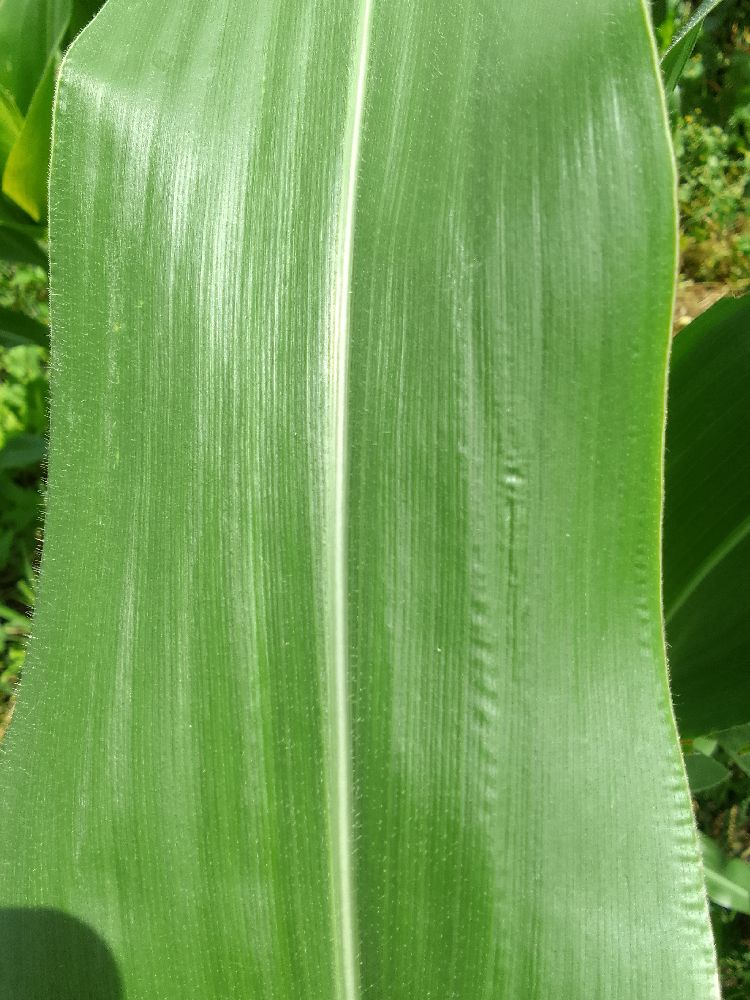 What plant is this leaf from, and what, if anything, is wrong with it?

maize, healthy
